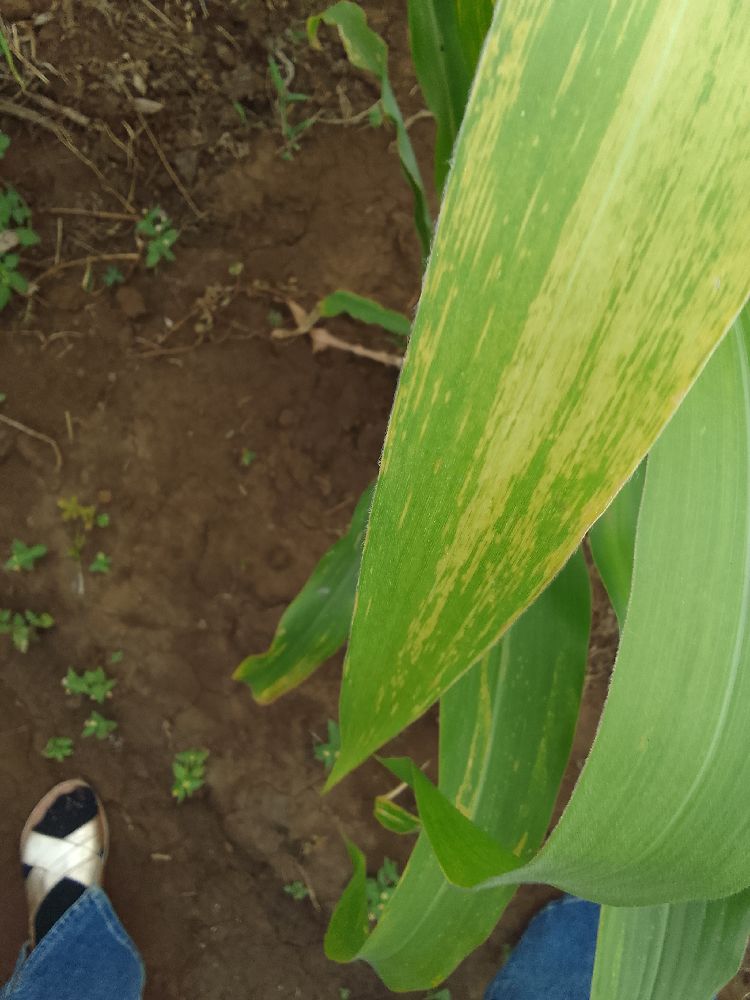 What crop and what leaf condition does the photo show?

maize, maize lethal necrosis
